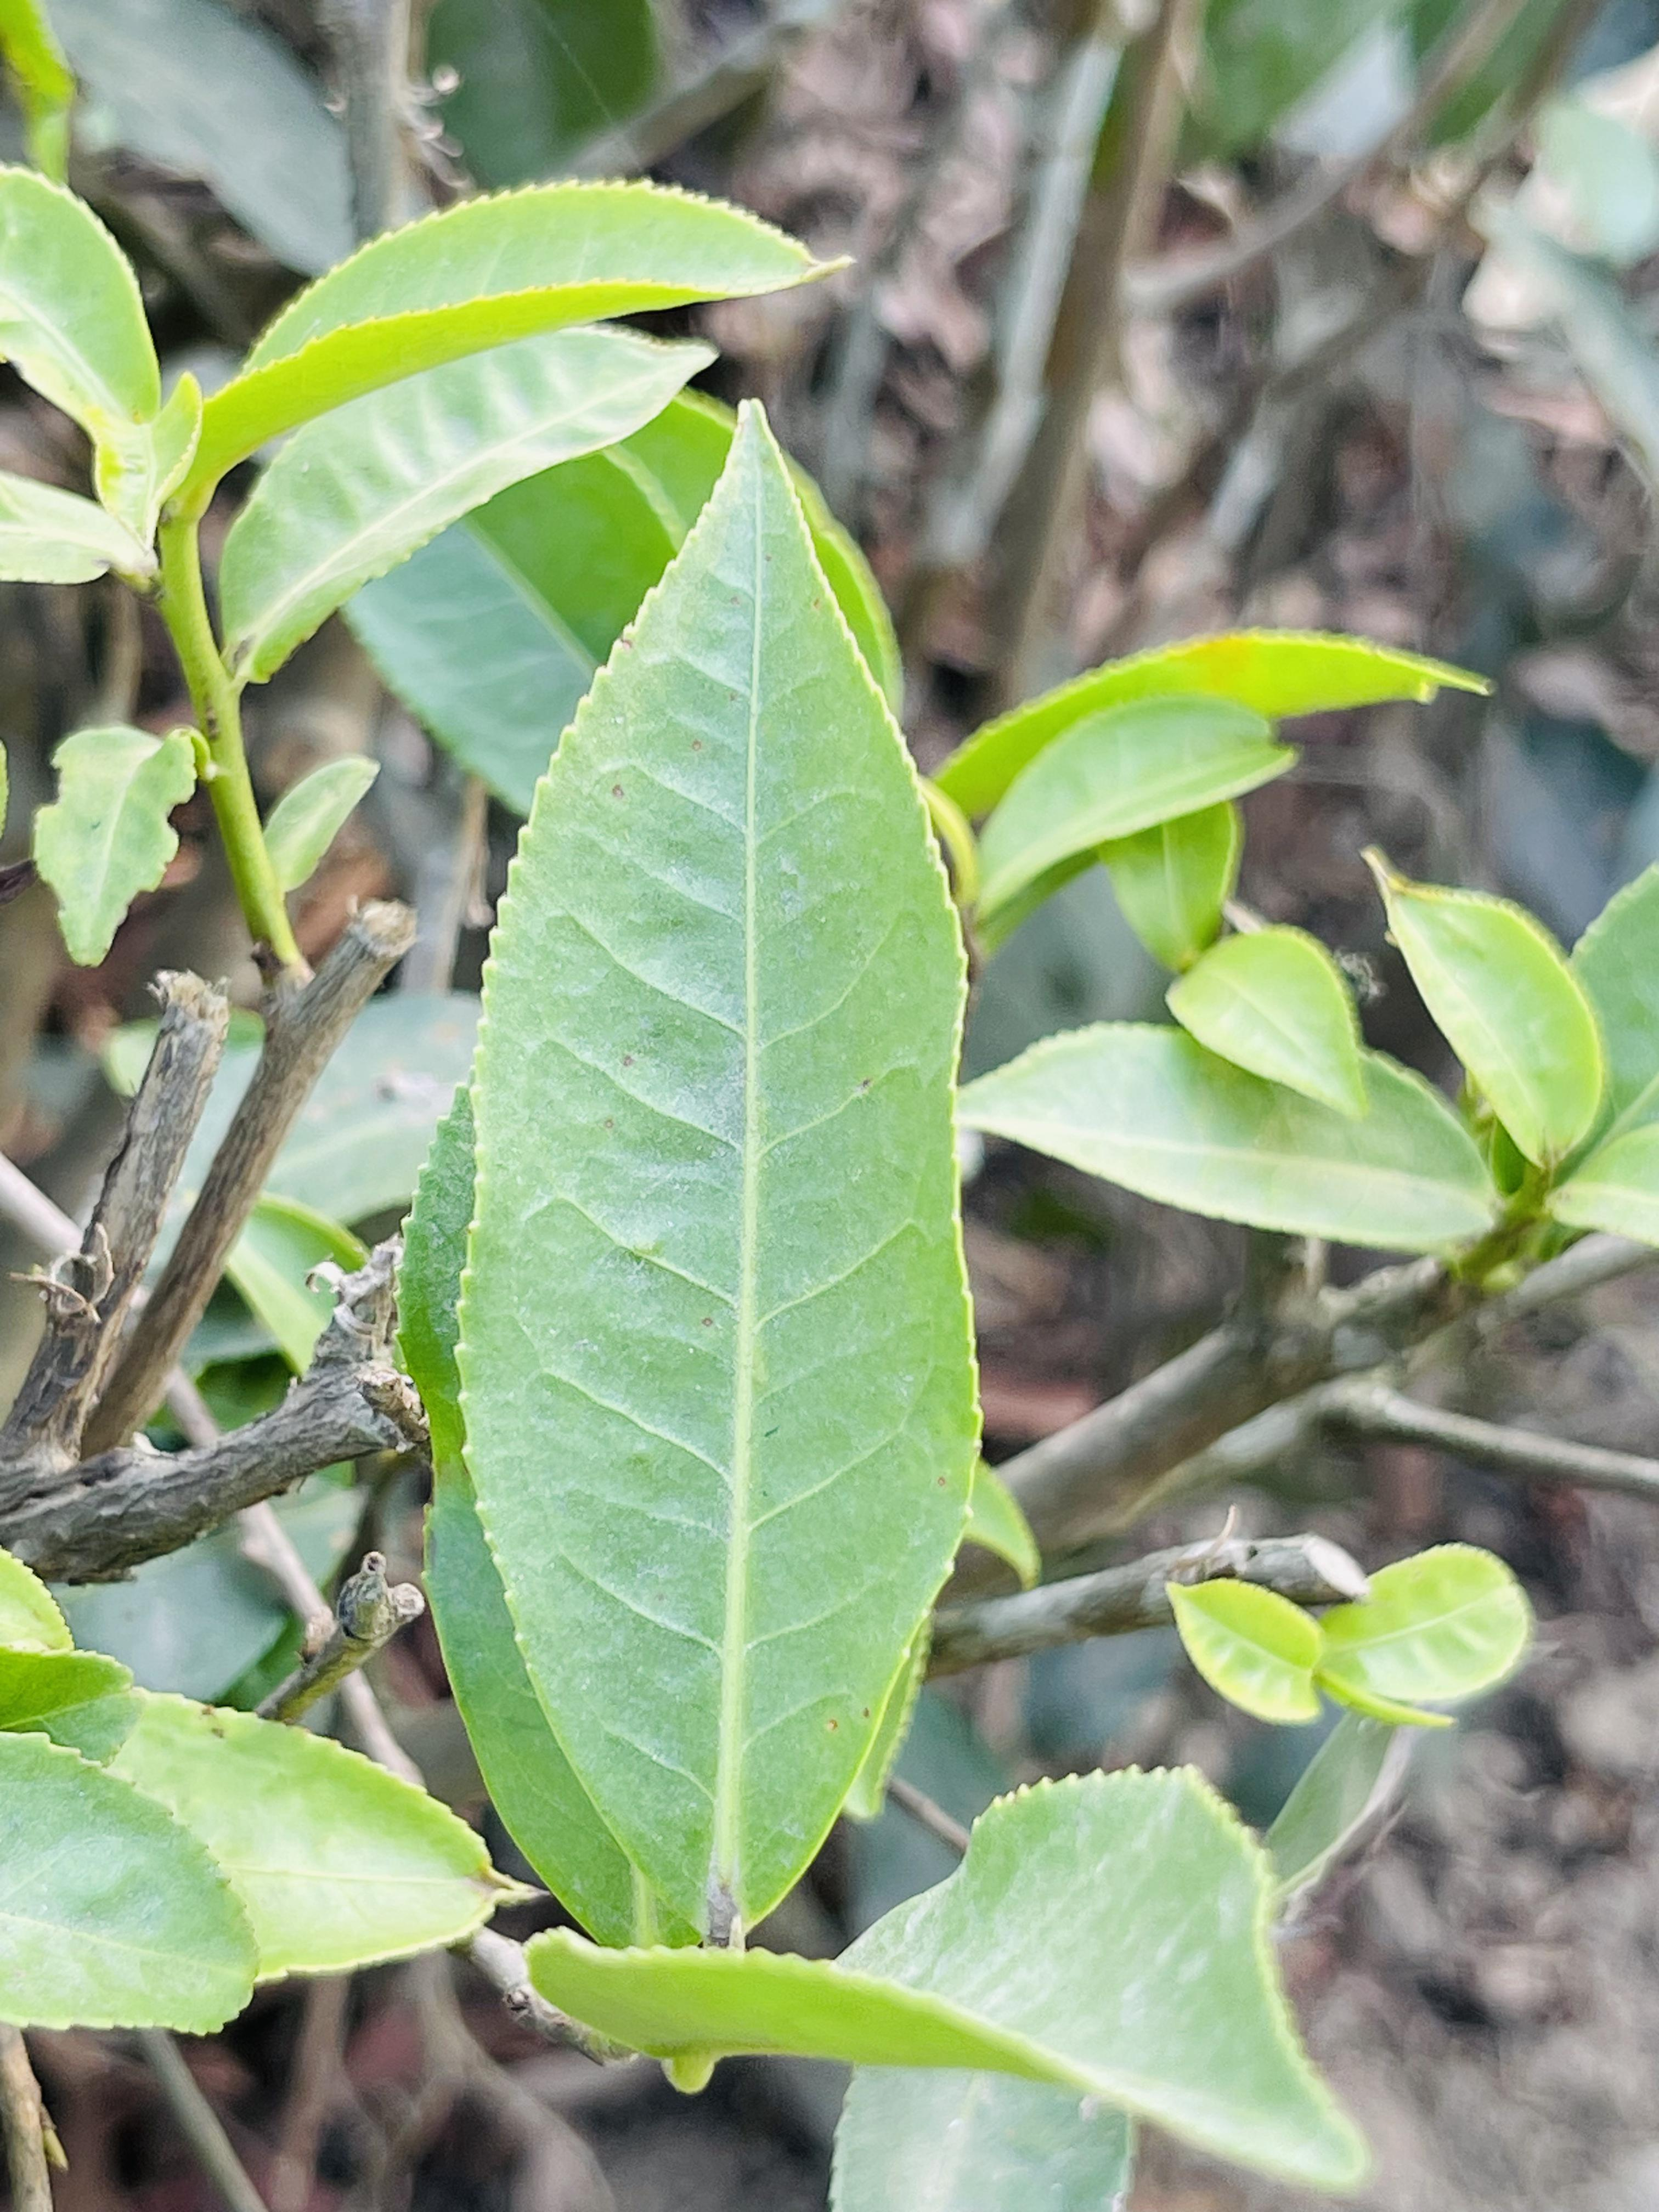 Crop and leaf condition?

tea, healthy leaf
